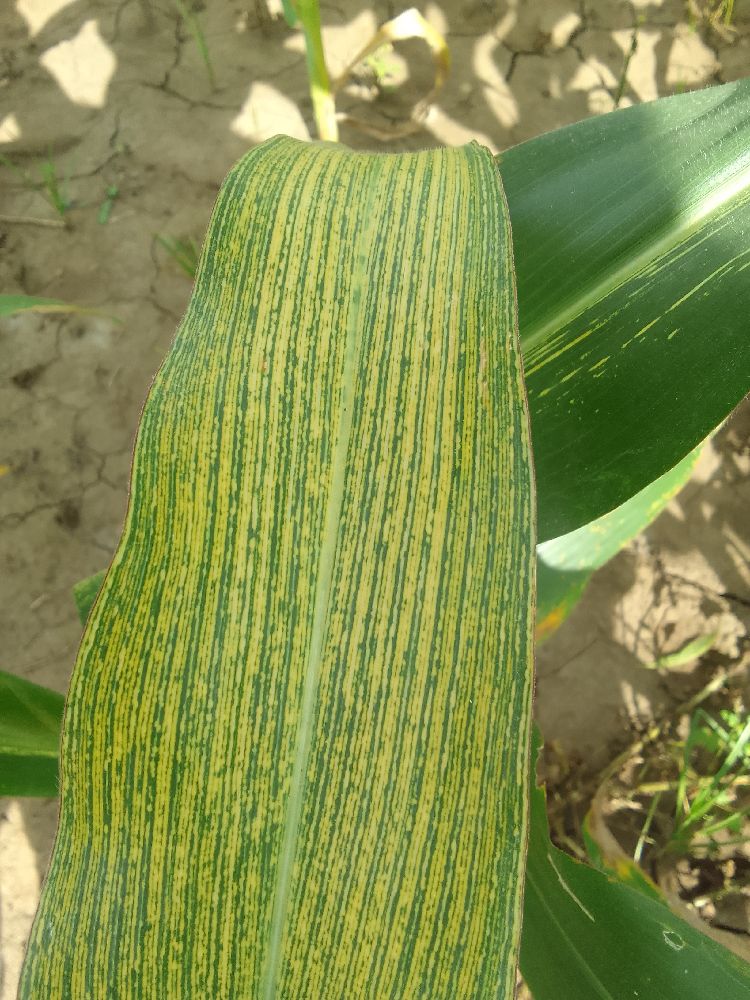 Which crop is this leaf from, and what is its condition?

maize, maize streak virus
